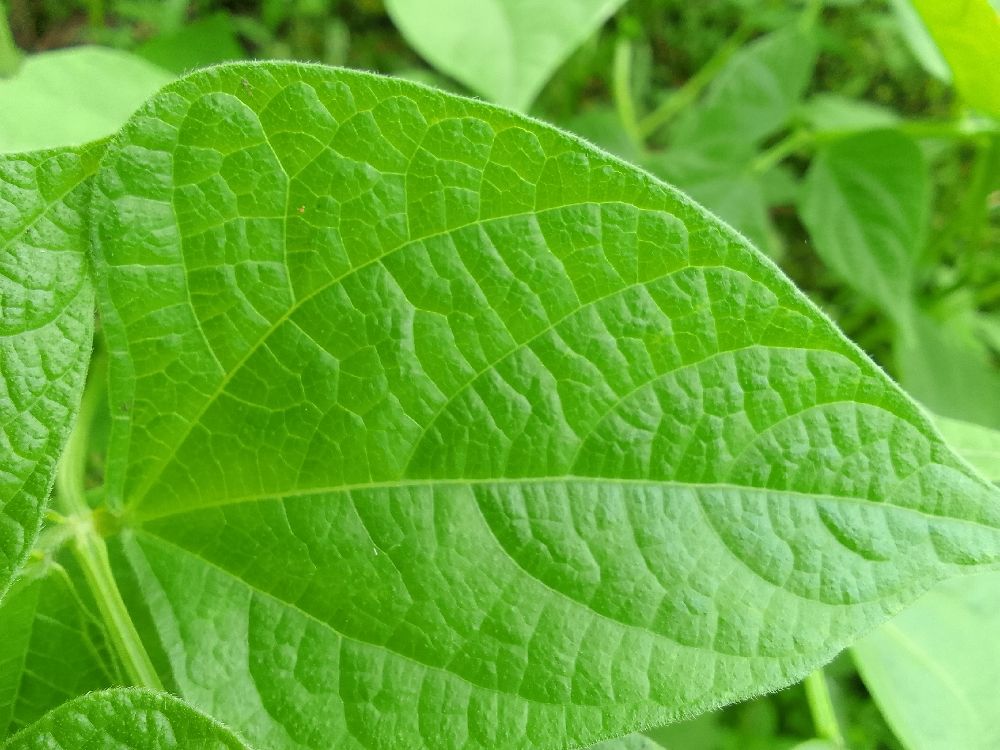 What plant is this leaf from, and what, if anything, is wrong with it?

common bean, healthy
